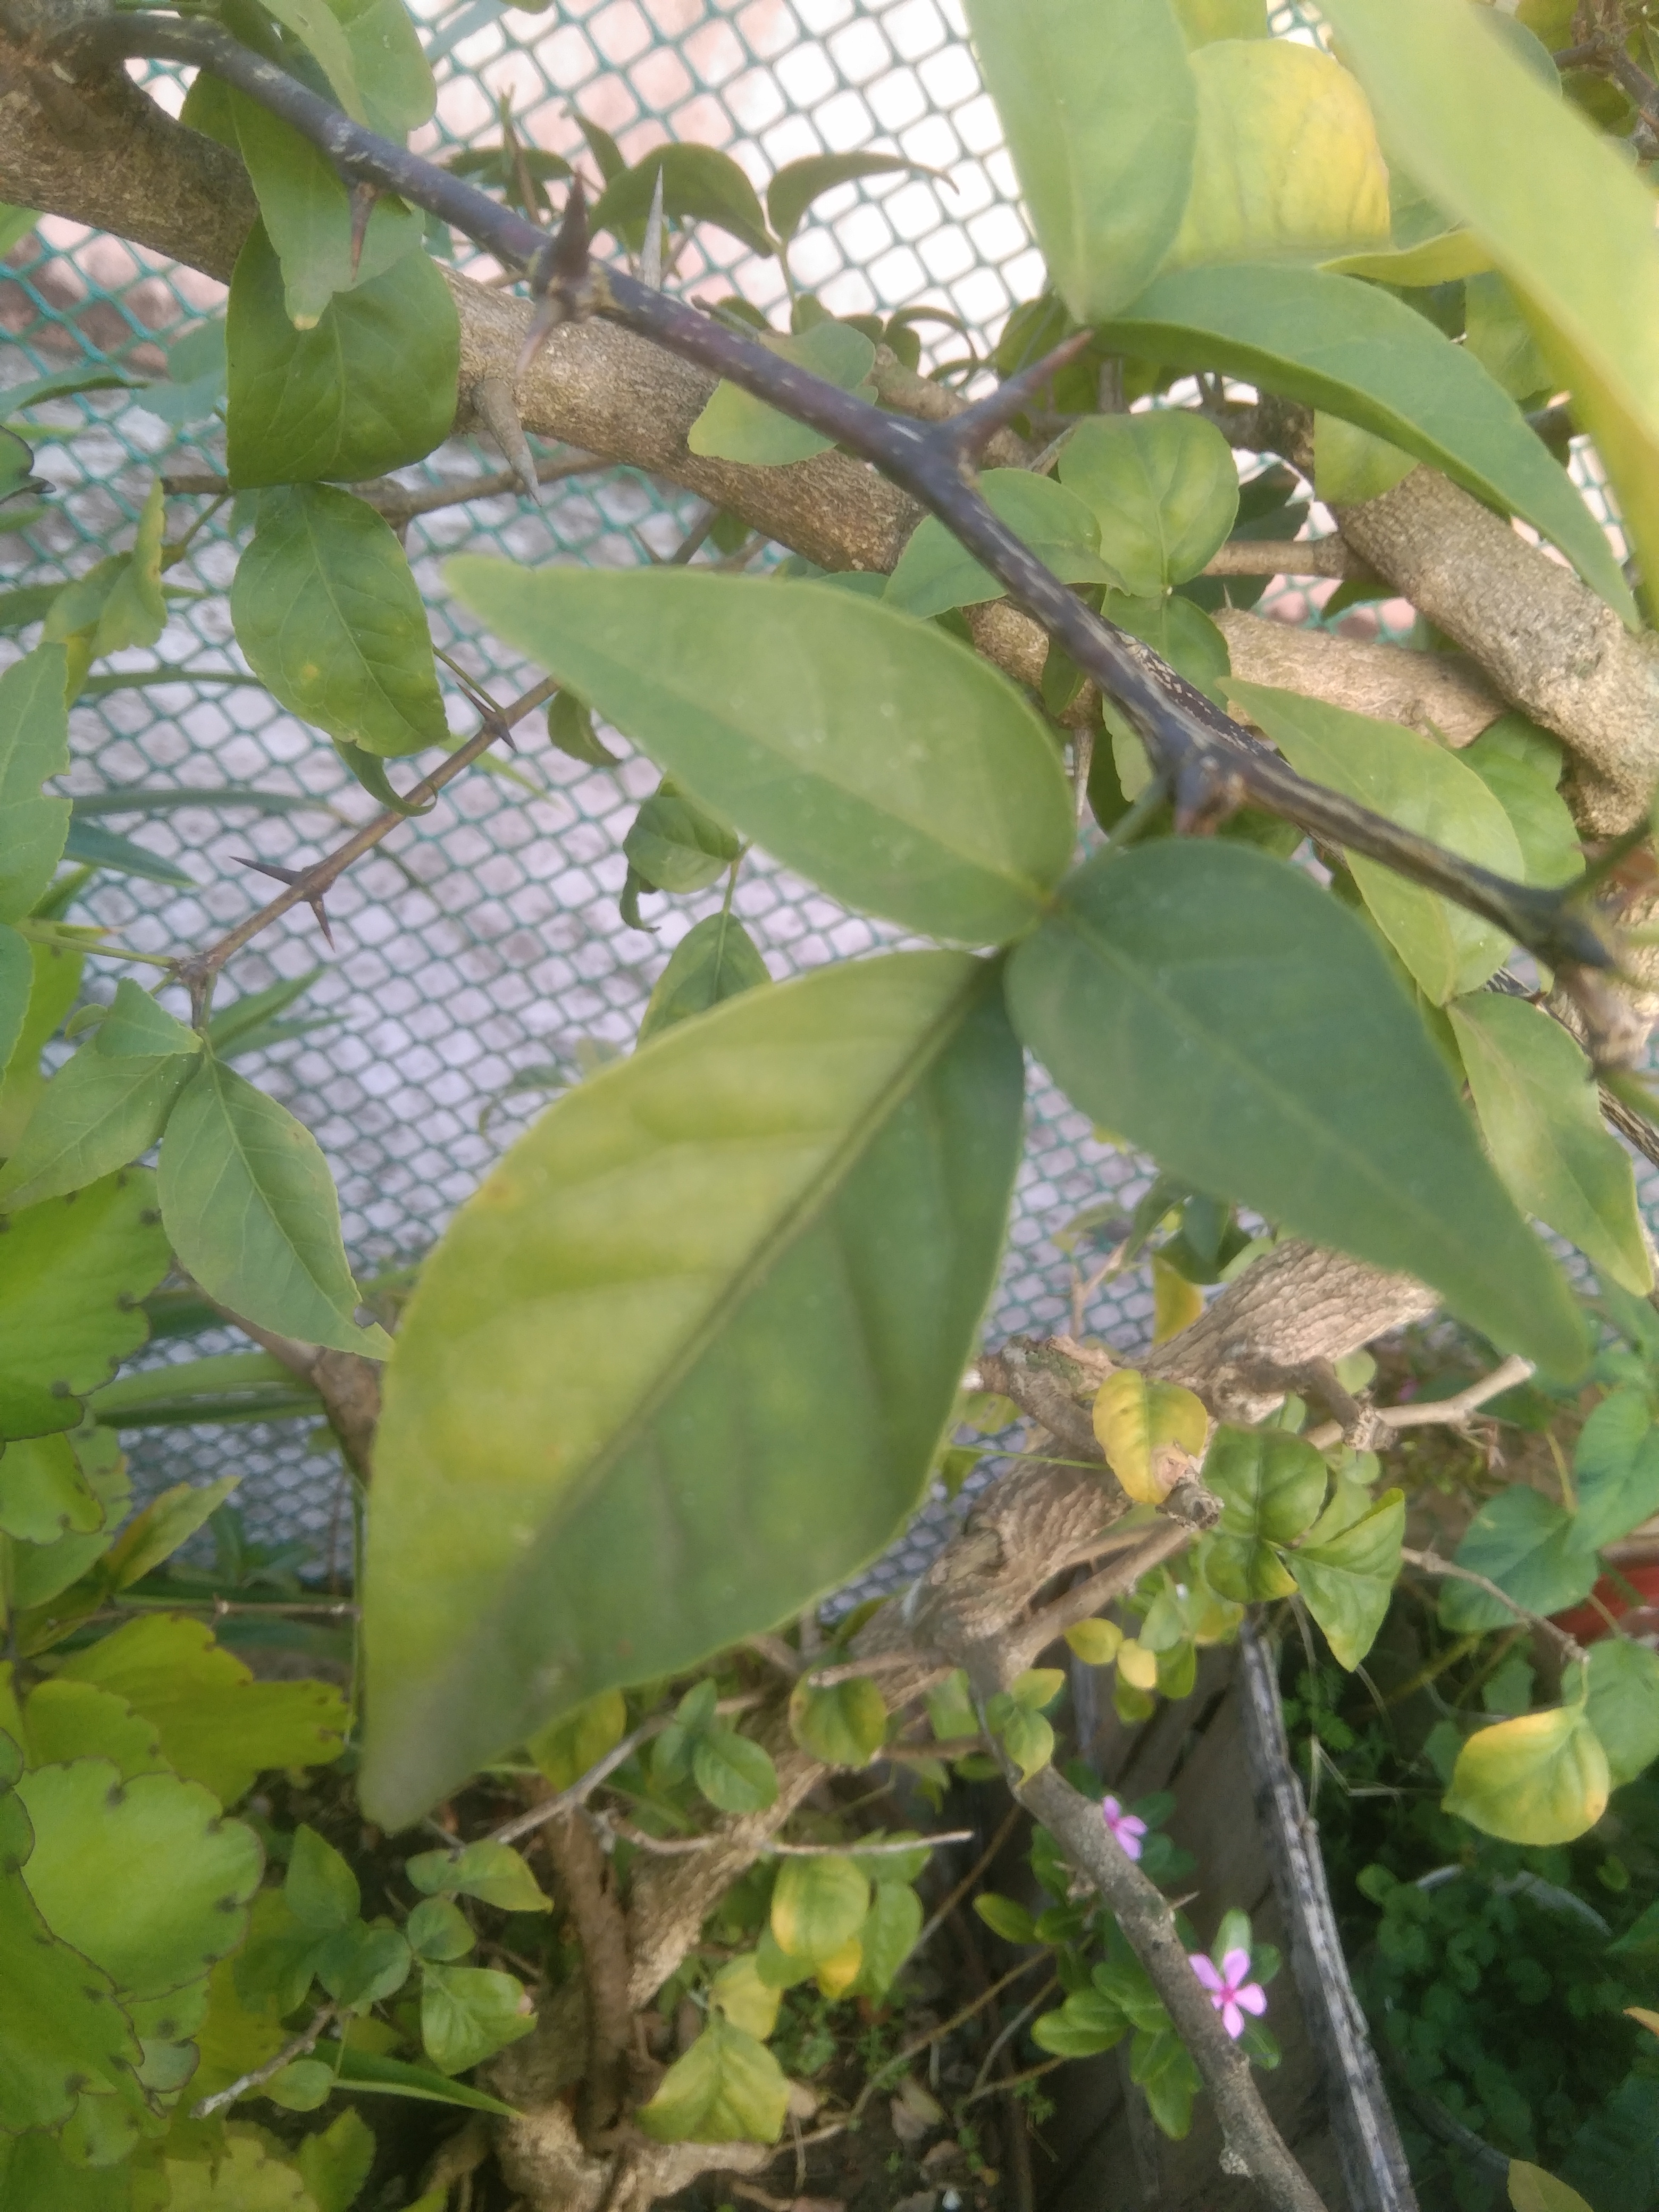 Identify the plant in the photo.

wood apple
